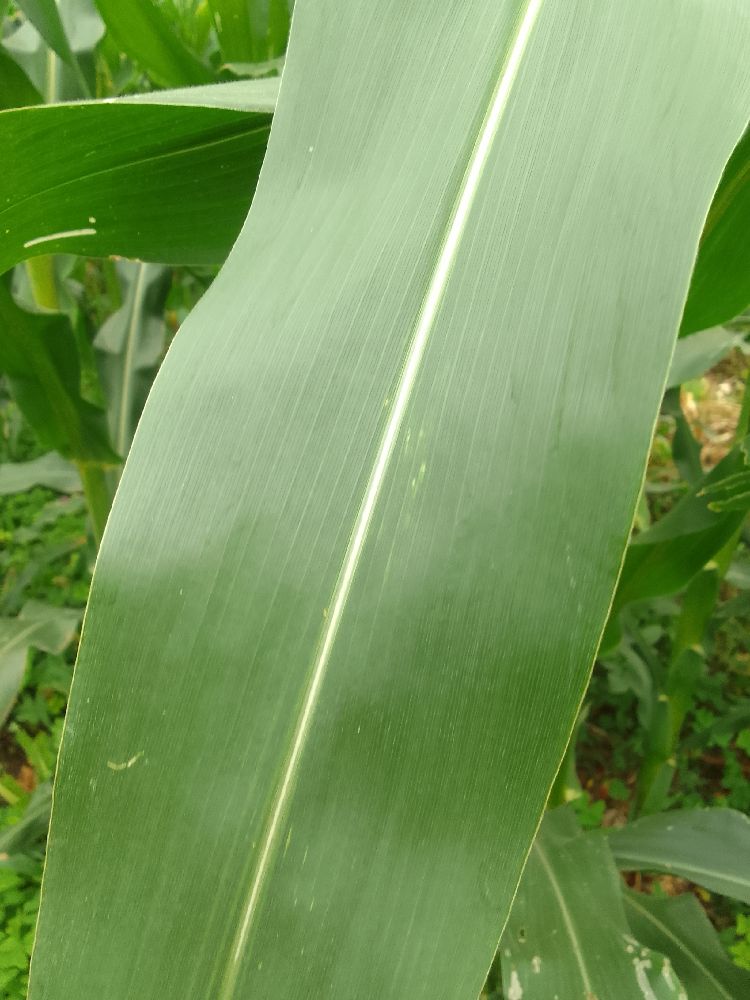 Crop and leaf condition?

maize, healthy
